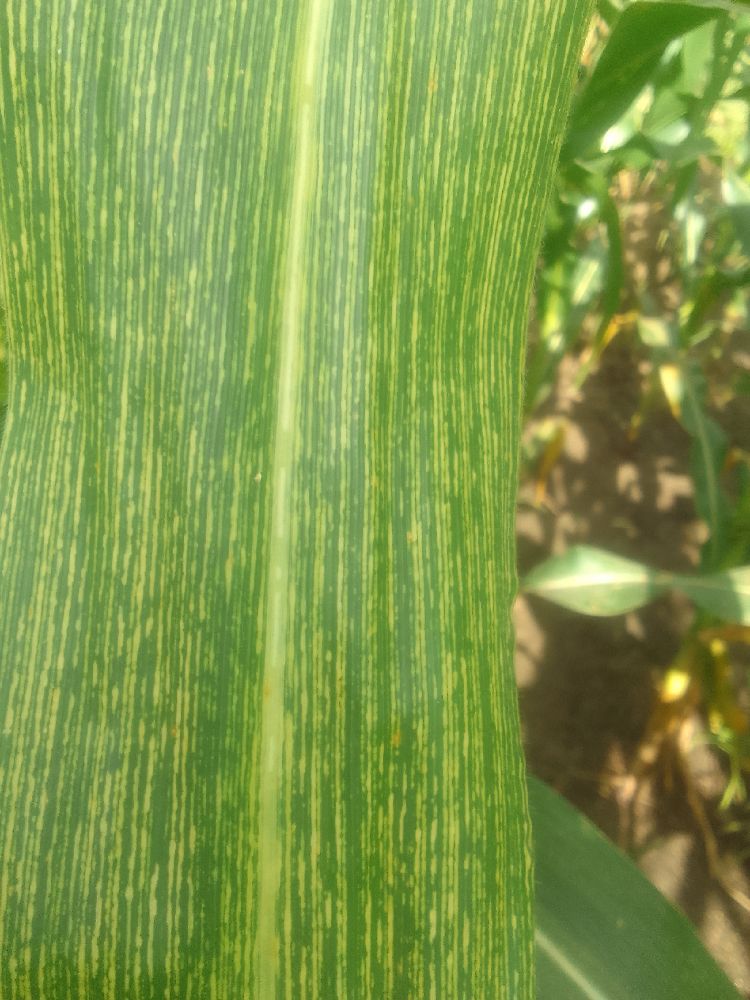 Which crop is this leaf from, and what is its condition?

maize, maize streak virus
